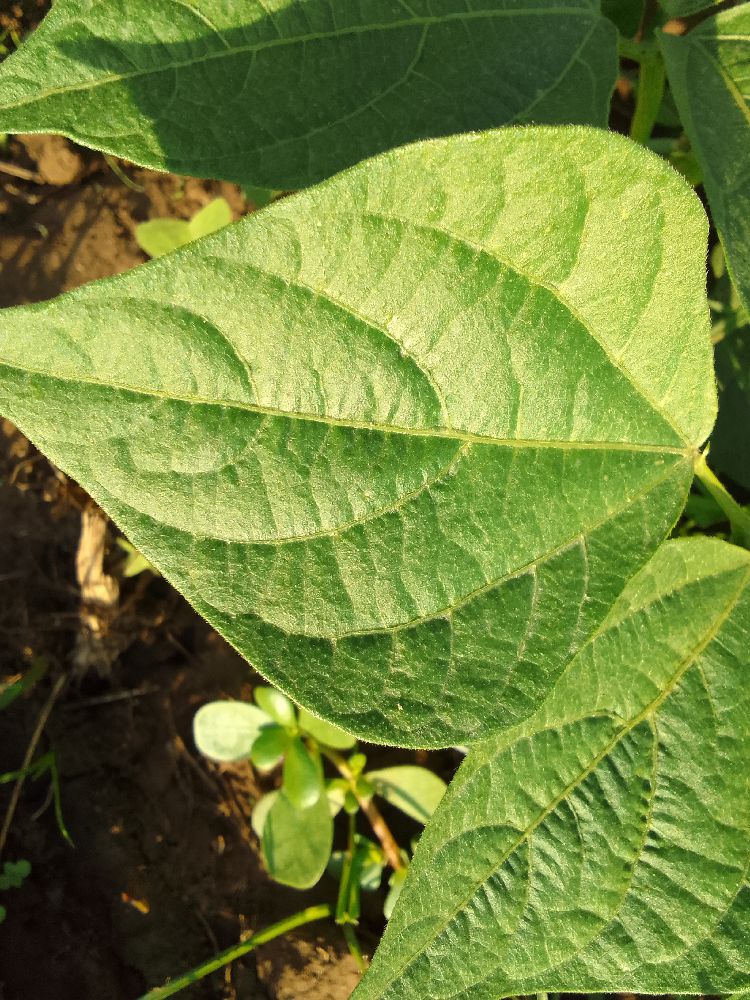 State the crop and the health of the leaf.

common bean, healthy
